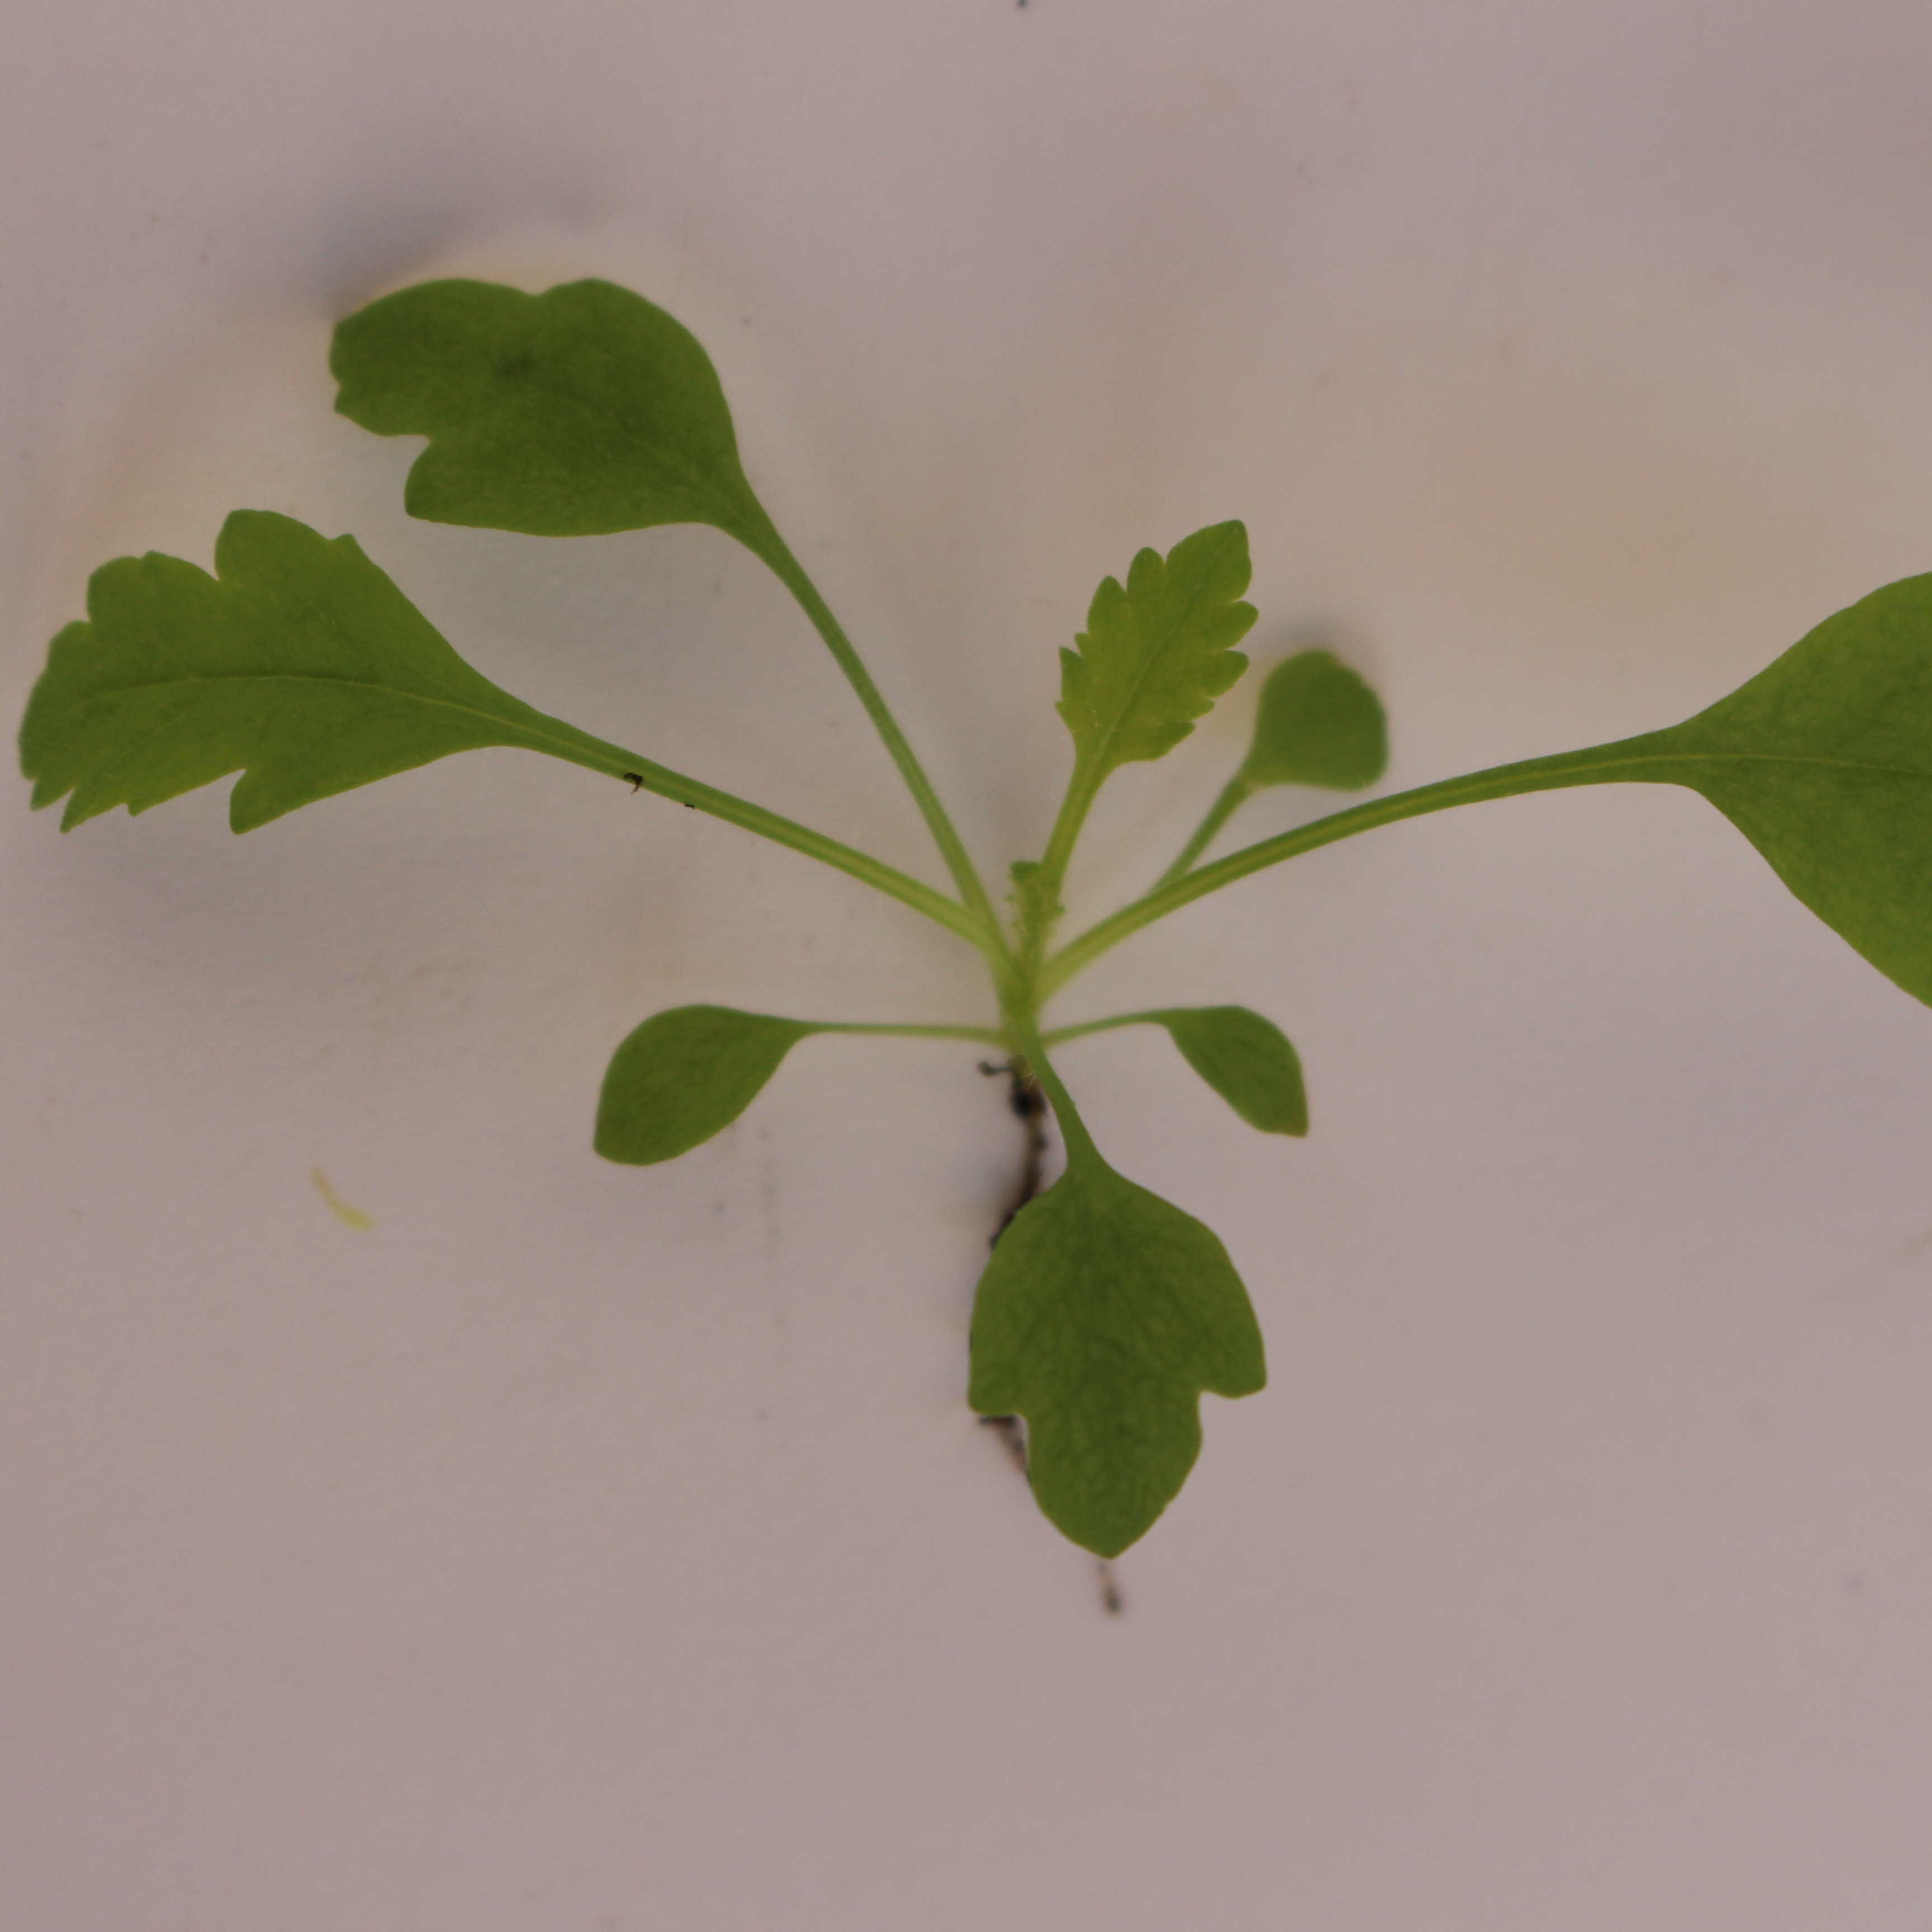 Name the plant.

Papaver rhoeas
